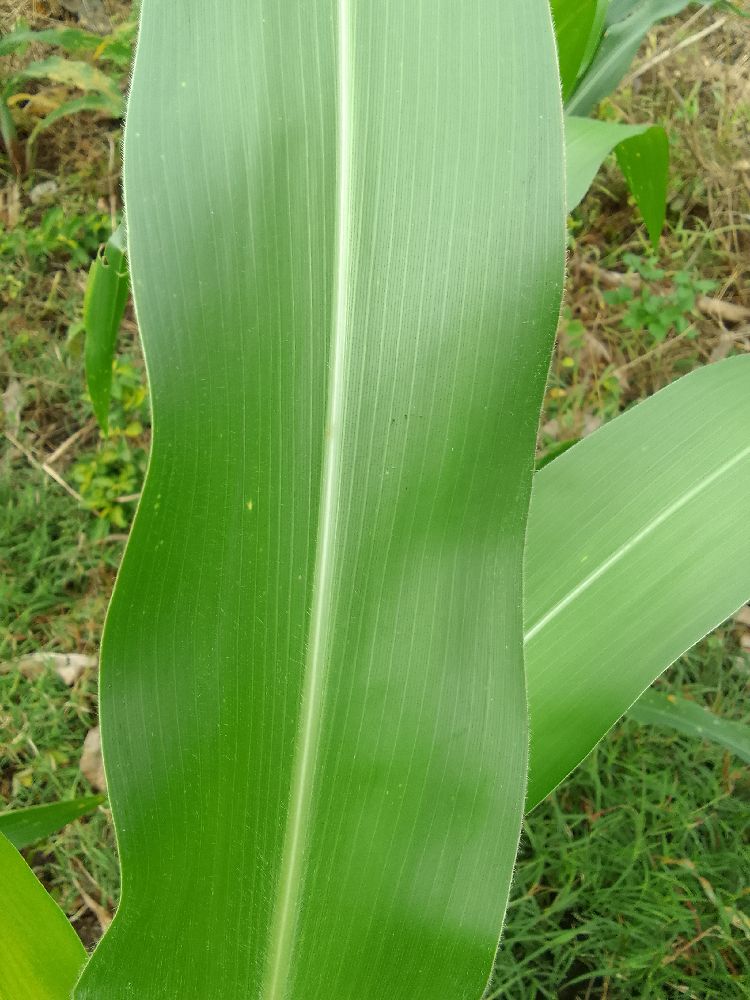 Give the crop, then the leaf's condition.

maize, healthy
